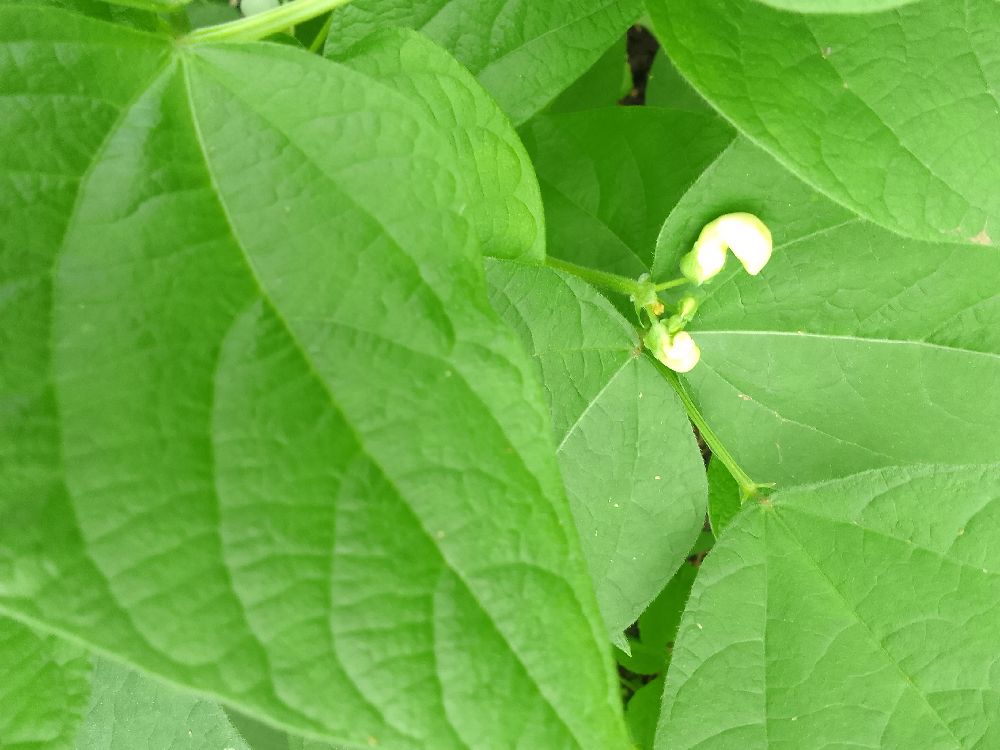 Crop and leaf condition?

common bean, healthy
